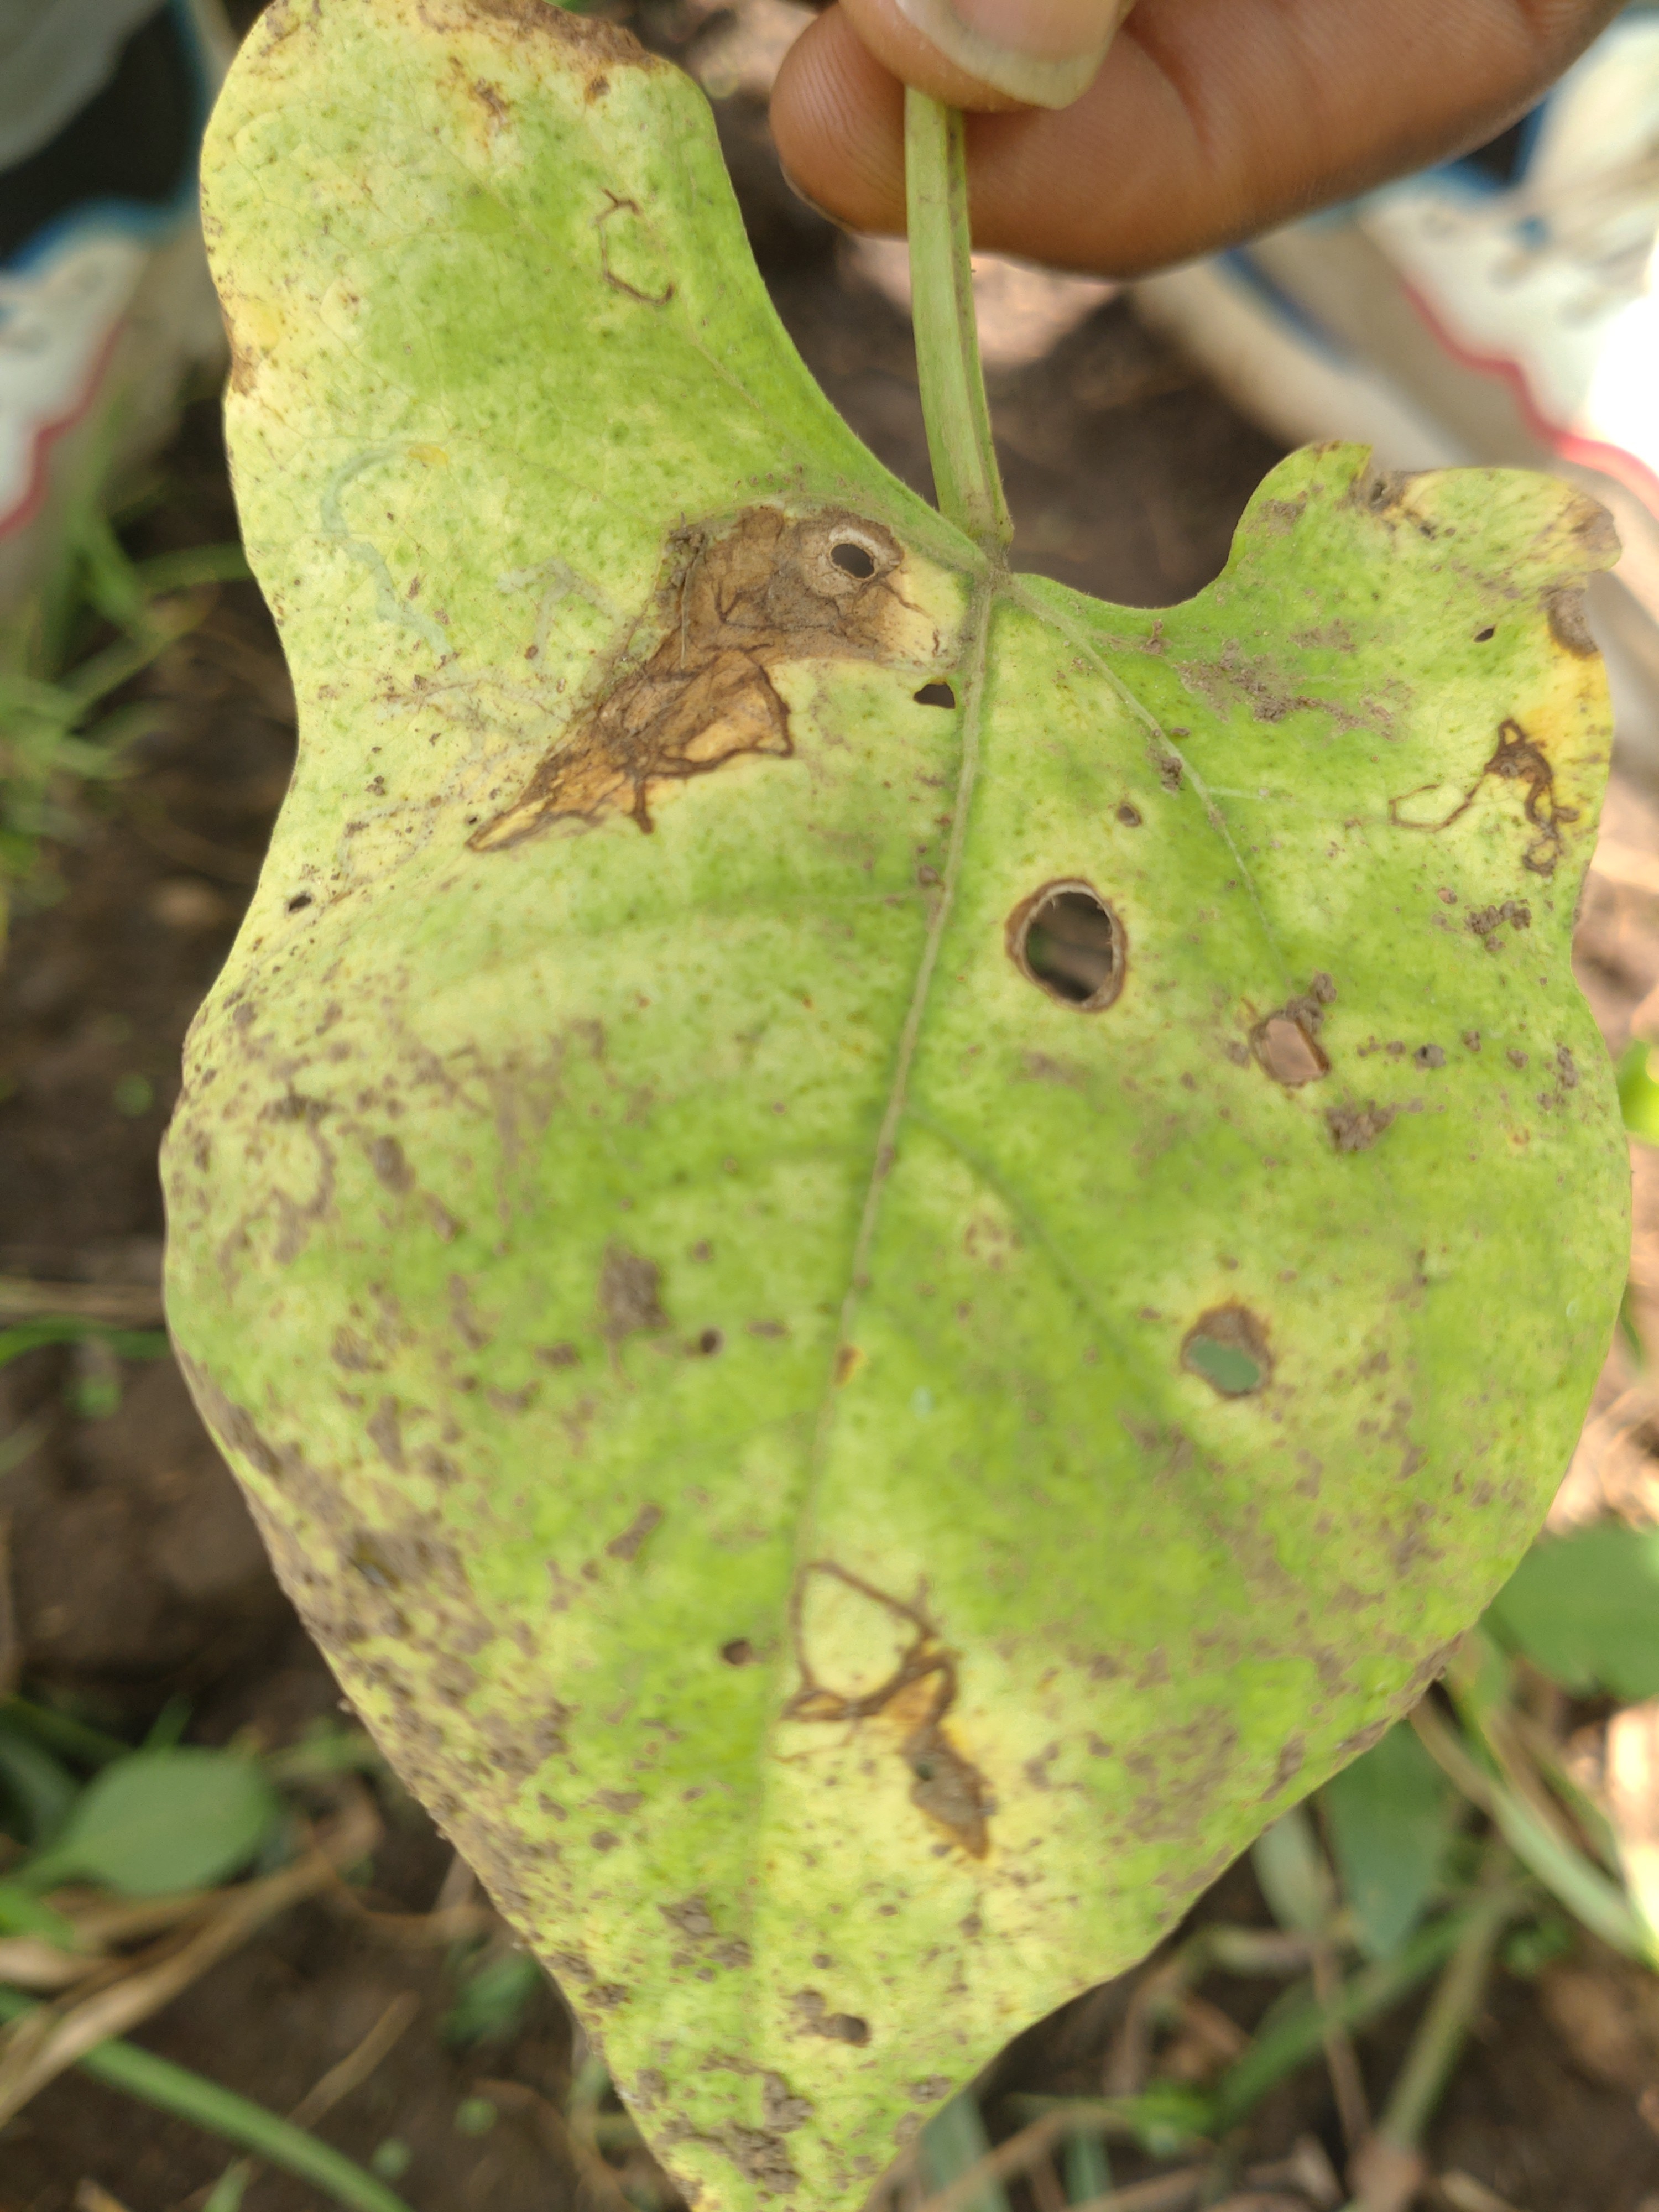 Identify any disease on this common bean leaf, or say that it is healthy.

anthracnose
